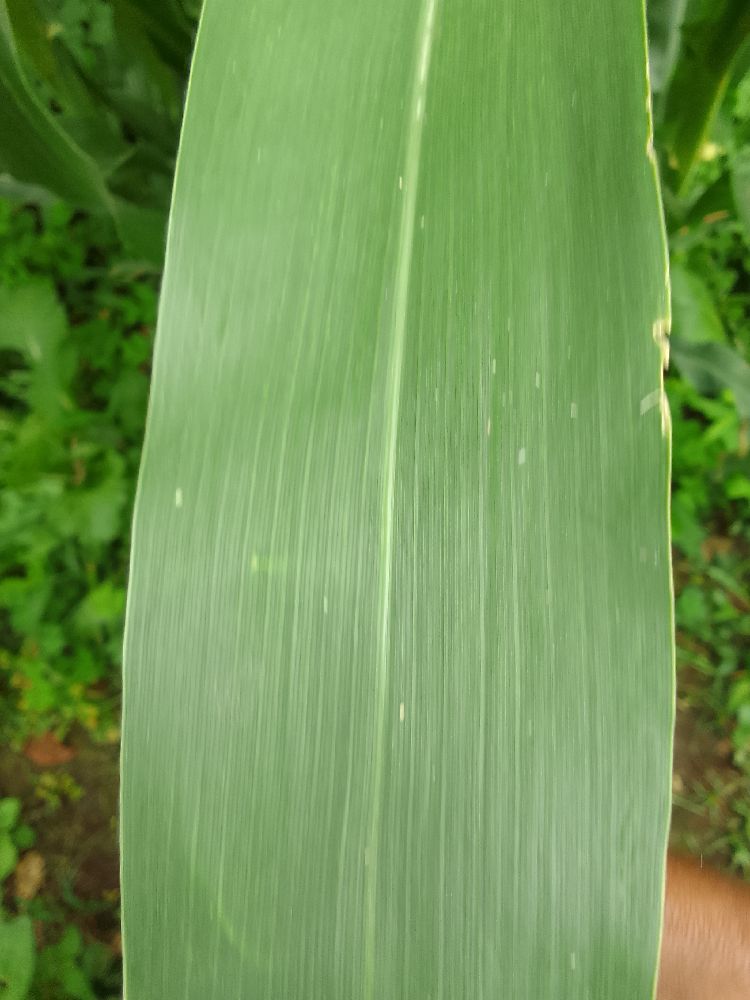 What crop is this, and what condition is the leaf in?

maize, healthy
